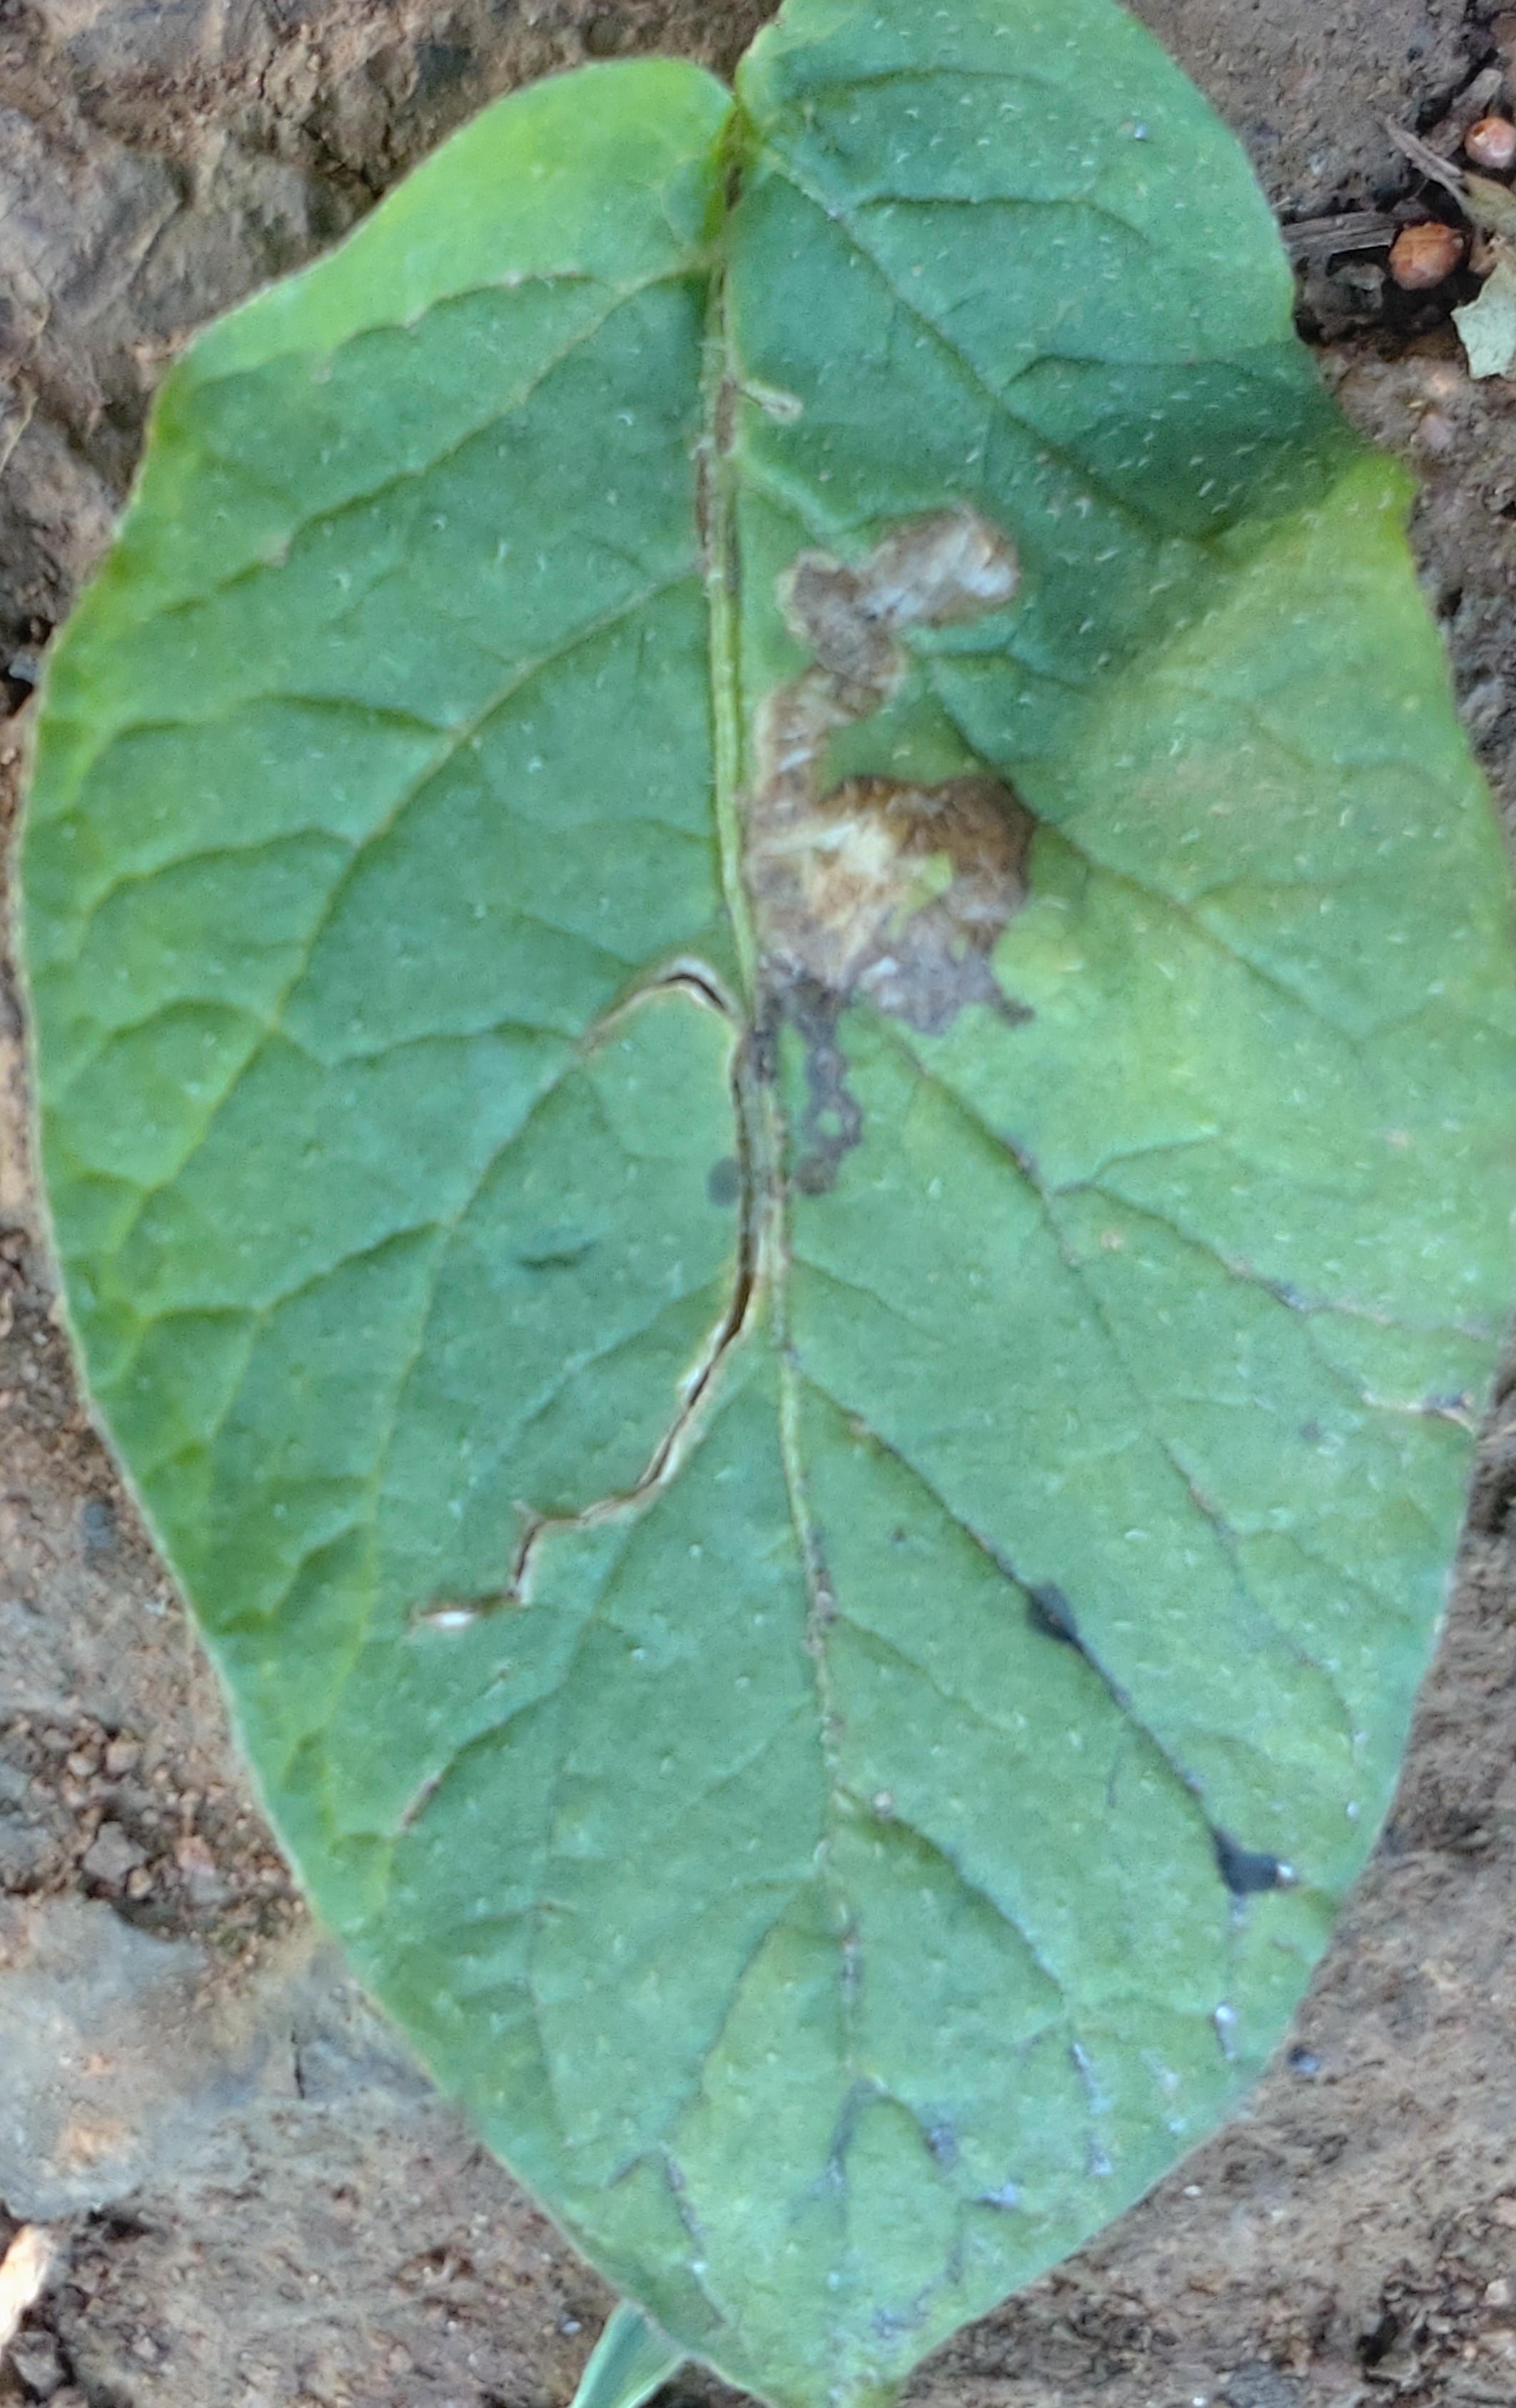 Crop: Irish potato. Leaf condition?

early blight
